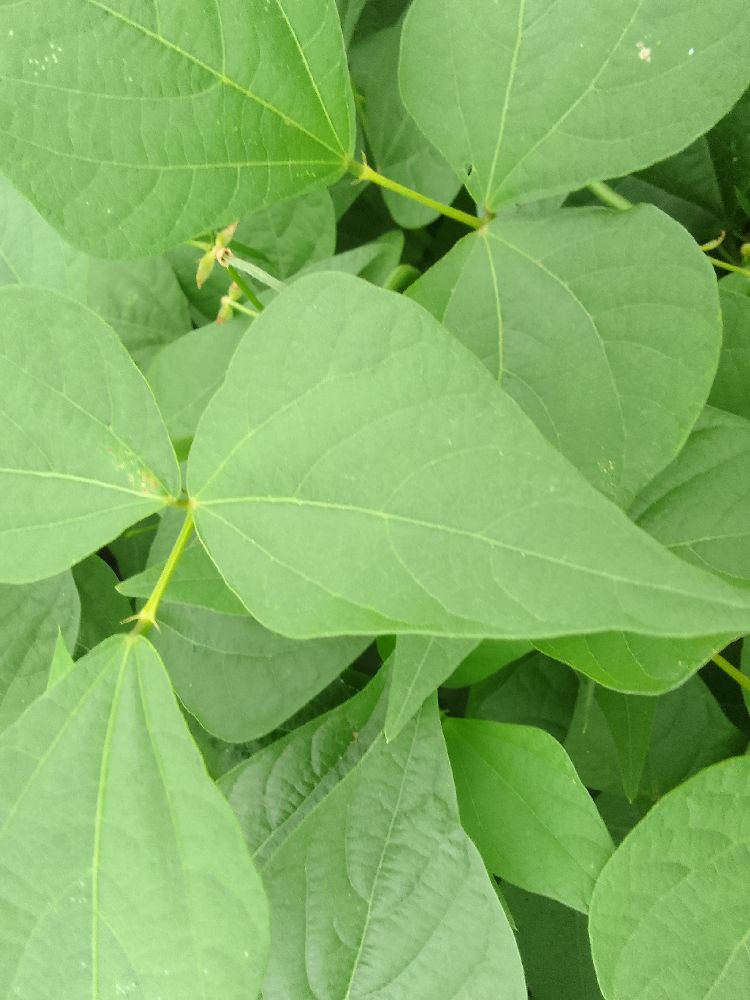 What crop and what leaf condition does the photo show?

common bean, healthy
